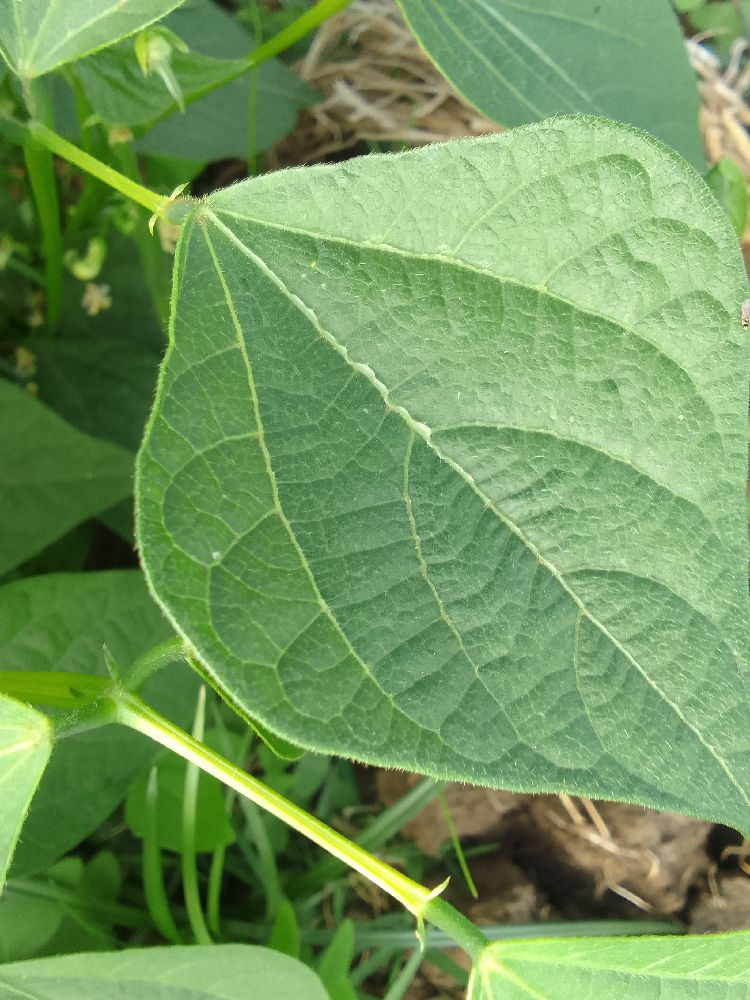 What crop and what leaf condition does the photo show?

common bean, healthy
